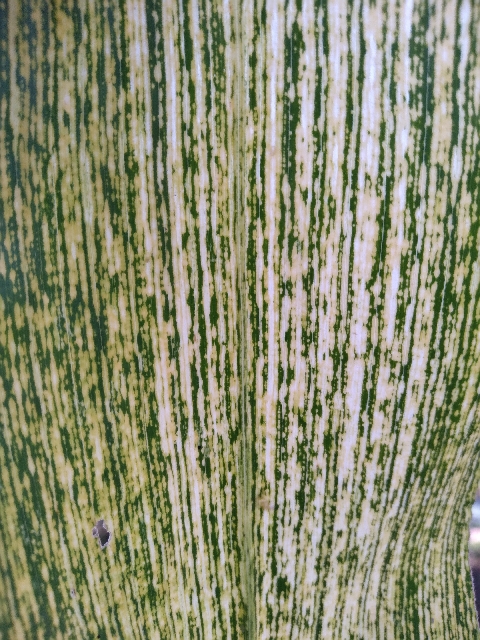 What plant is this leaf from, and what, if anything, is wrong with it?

maize, maize streak virus
